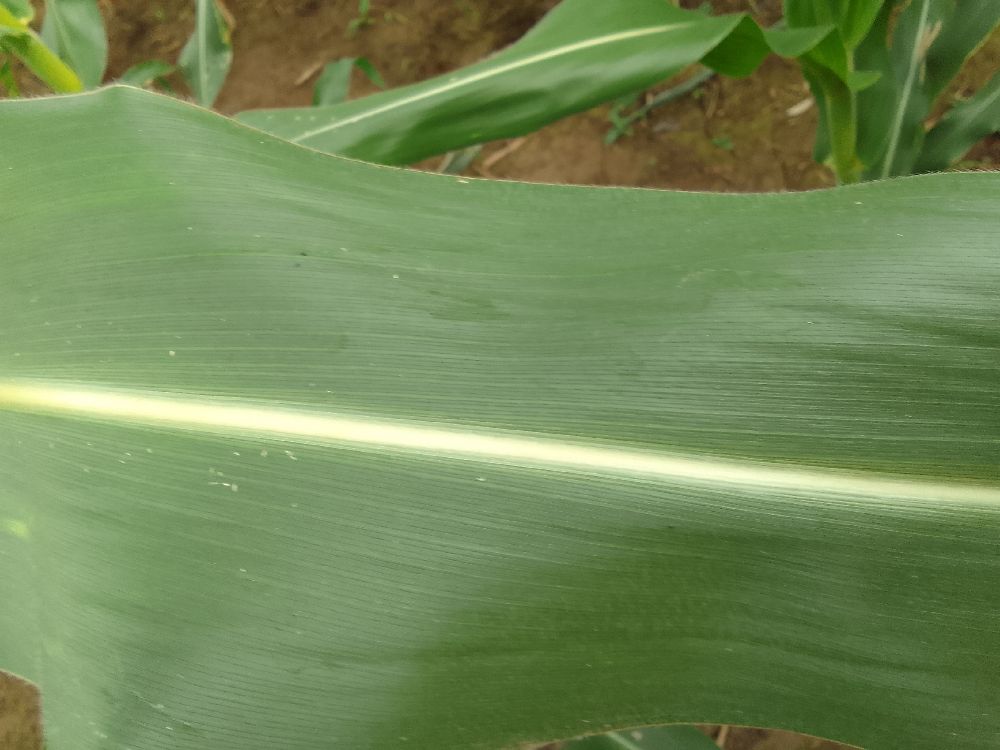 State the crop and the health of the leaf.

maize, healthy
